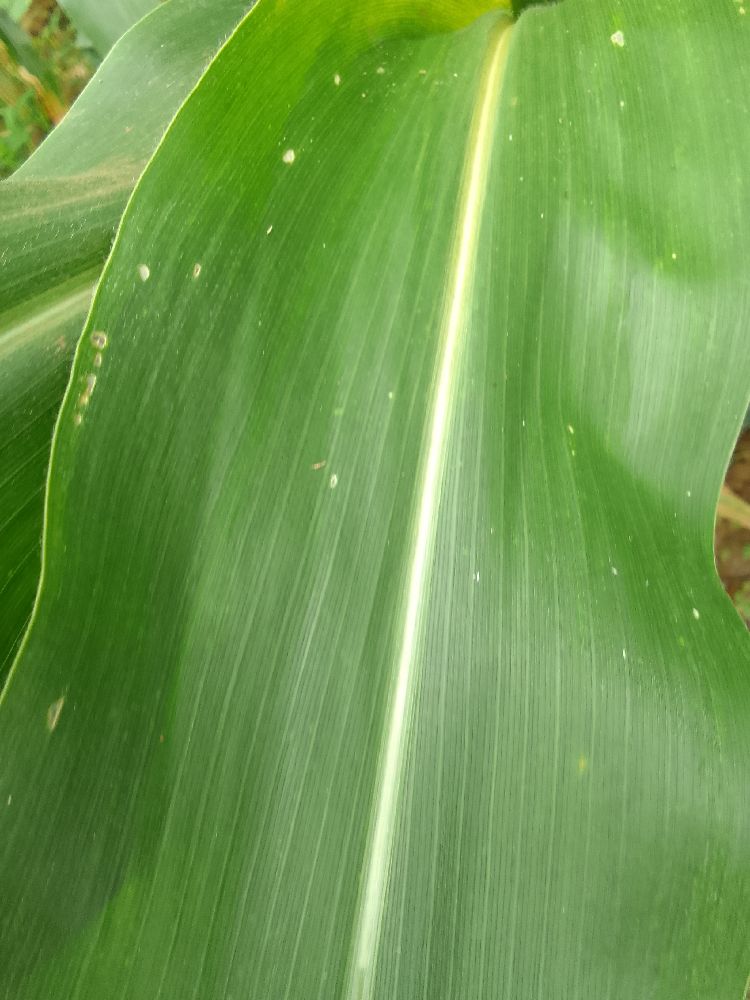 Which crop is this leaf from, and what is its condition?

maize, healthy
